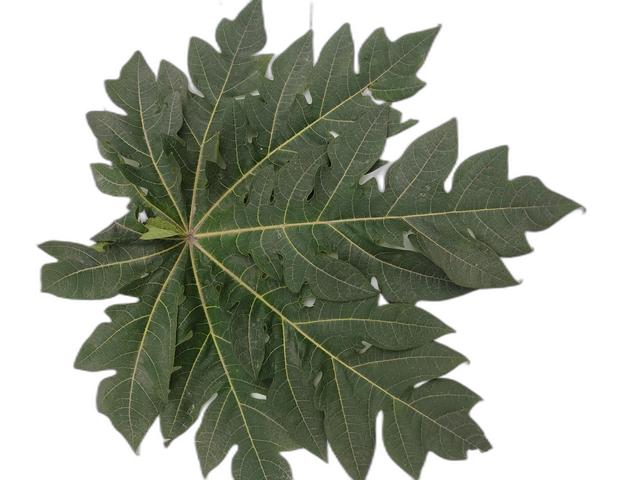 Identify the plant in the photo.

papaya
